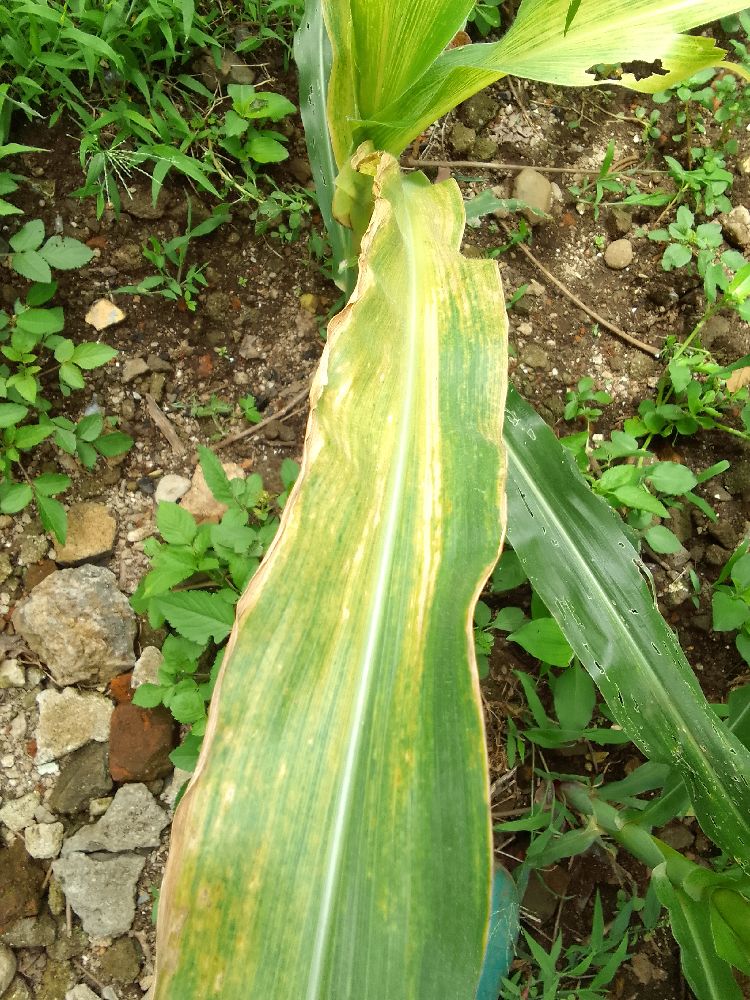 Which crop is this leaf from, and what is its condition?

maize, maize lethal necrosis
